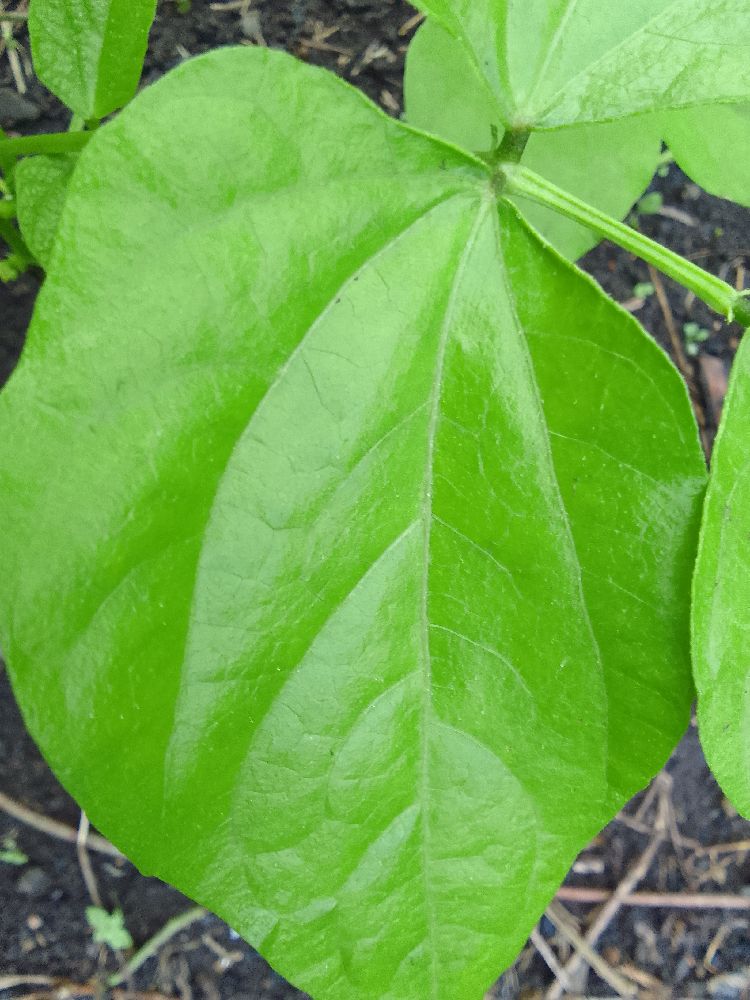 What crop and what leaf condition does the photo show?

common bean, healthy
